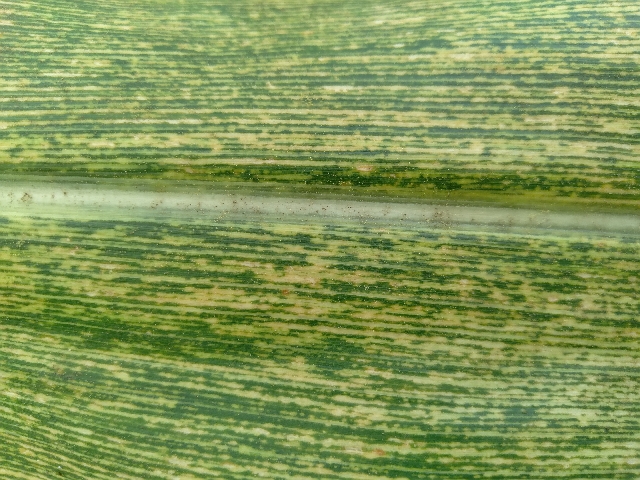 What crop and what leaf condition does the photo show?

maize, maize streak virus
